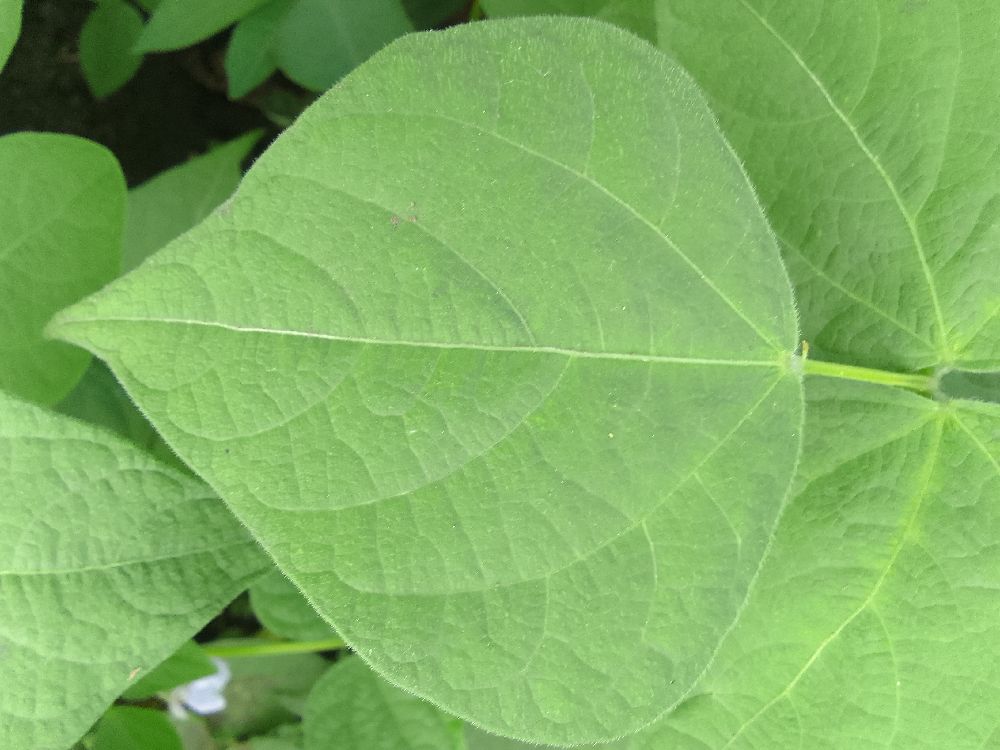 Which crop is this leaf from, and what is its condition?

common bean, healthy
